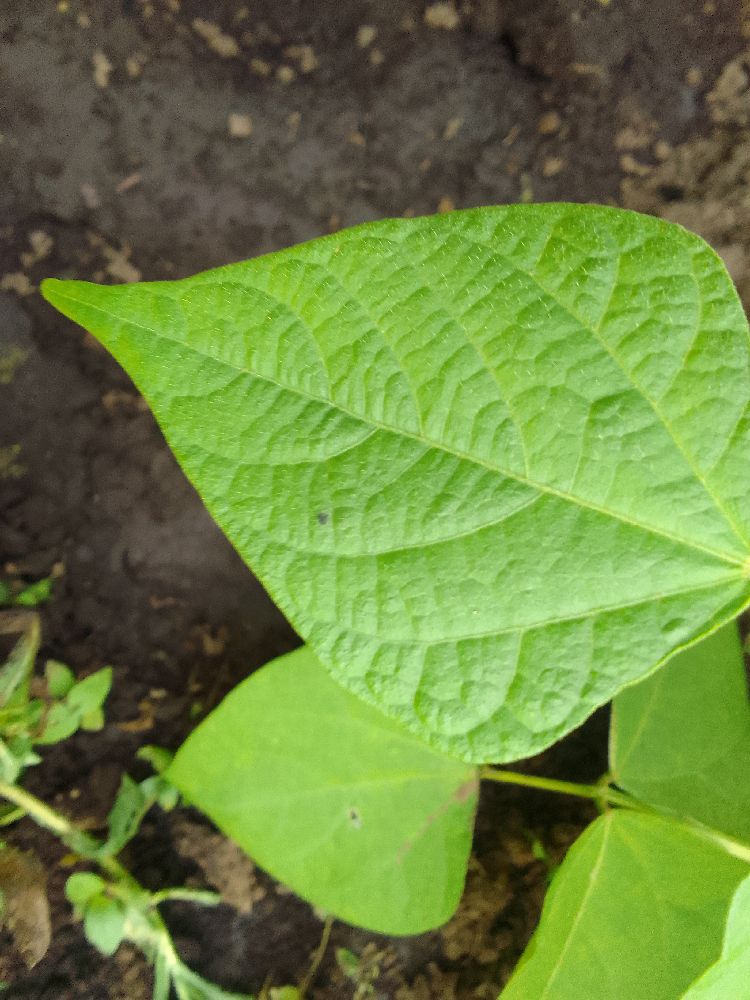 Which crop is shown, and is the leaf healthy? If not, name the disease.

common bean, healthy
